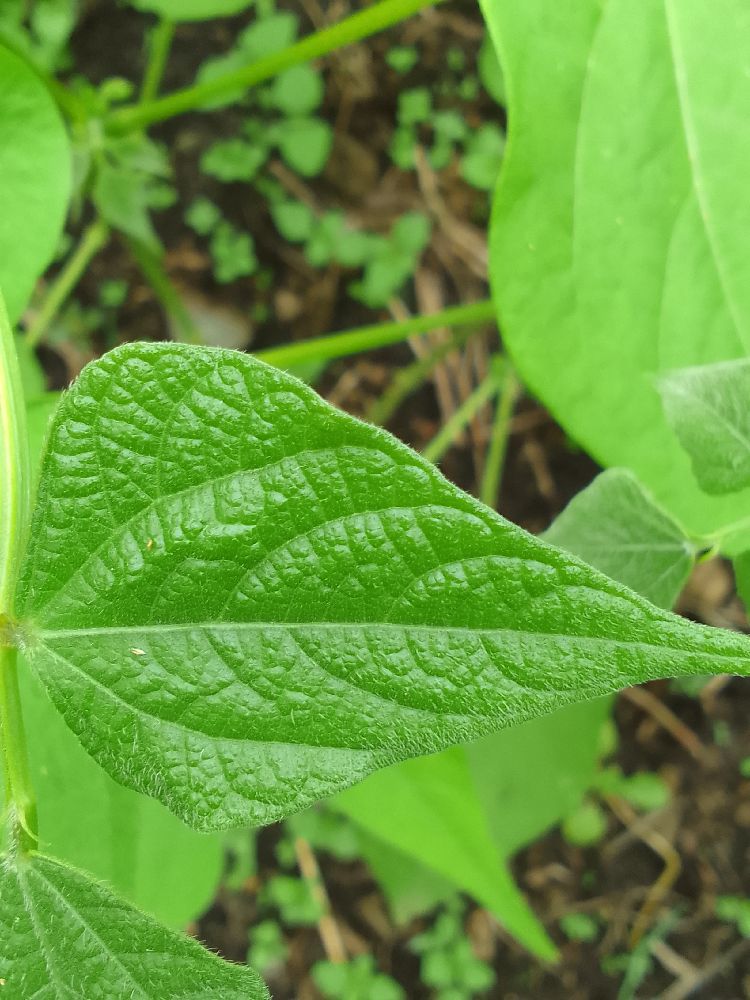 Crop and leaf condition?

common bean, healthy
